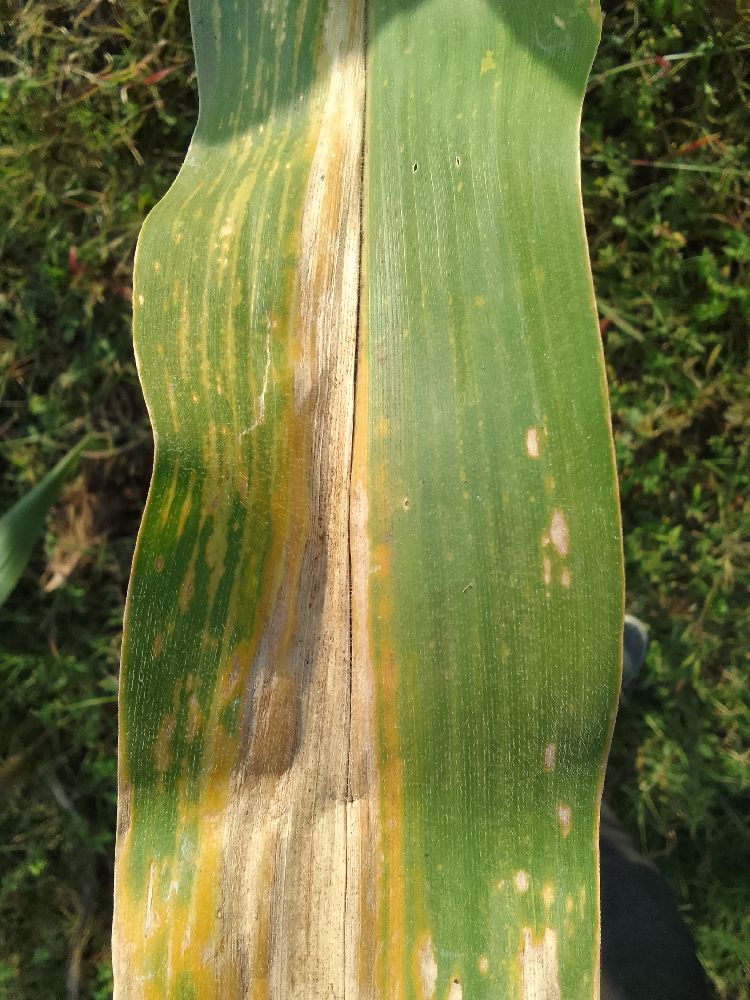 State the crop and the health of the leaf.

maize, maize lethal necrosis
